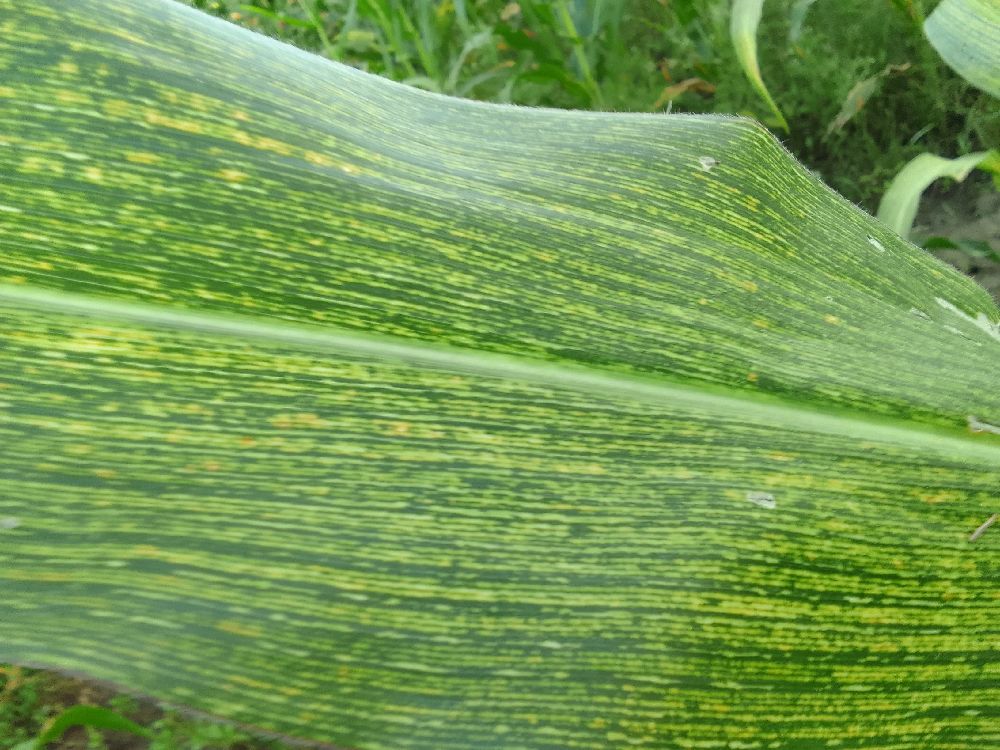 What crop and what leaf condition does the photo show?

maize, maize streak virus
